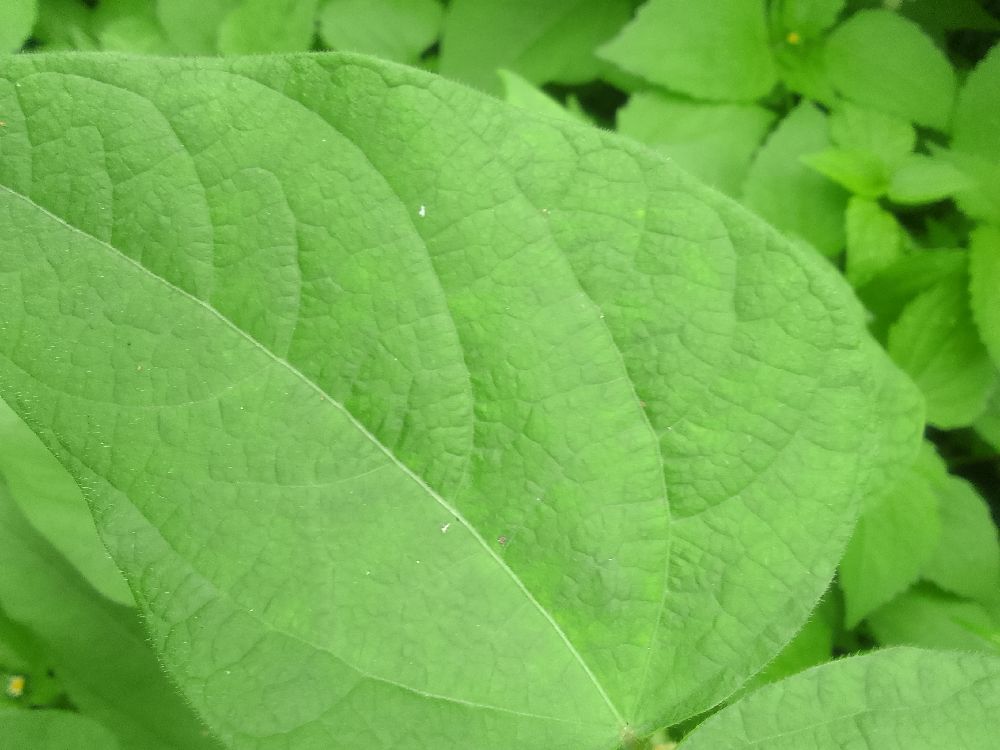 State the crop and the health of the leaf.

common bean, healthy
